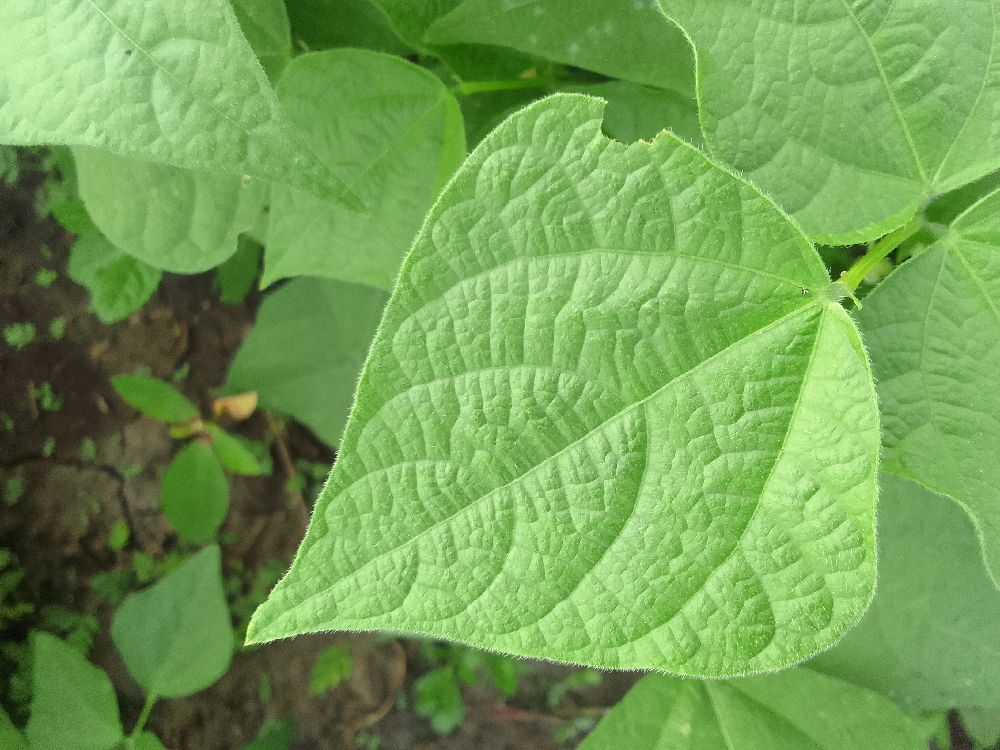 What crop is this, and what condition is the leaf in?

common bean, healthy
